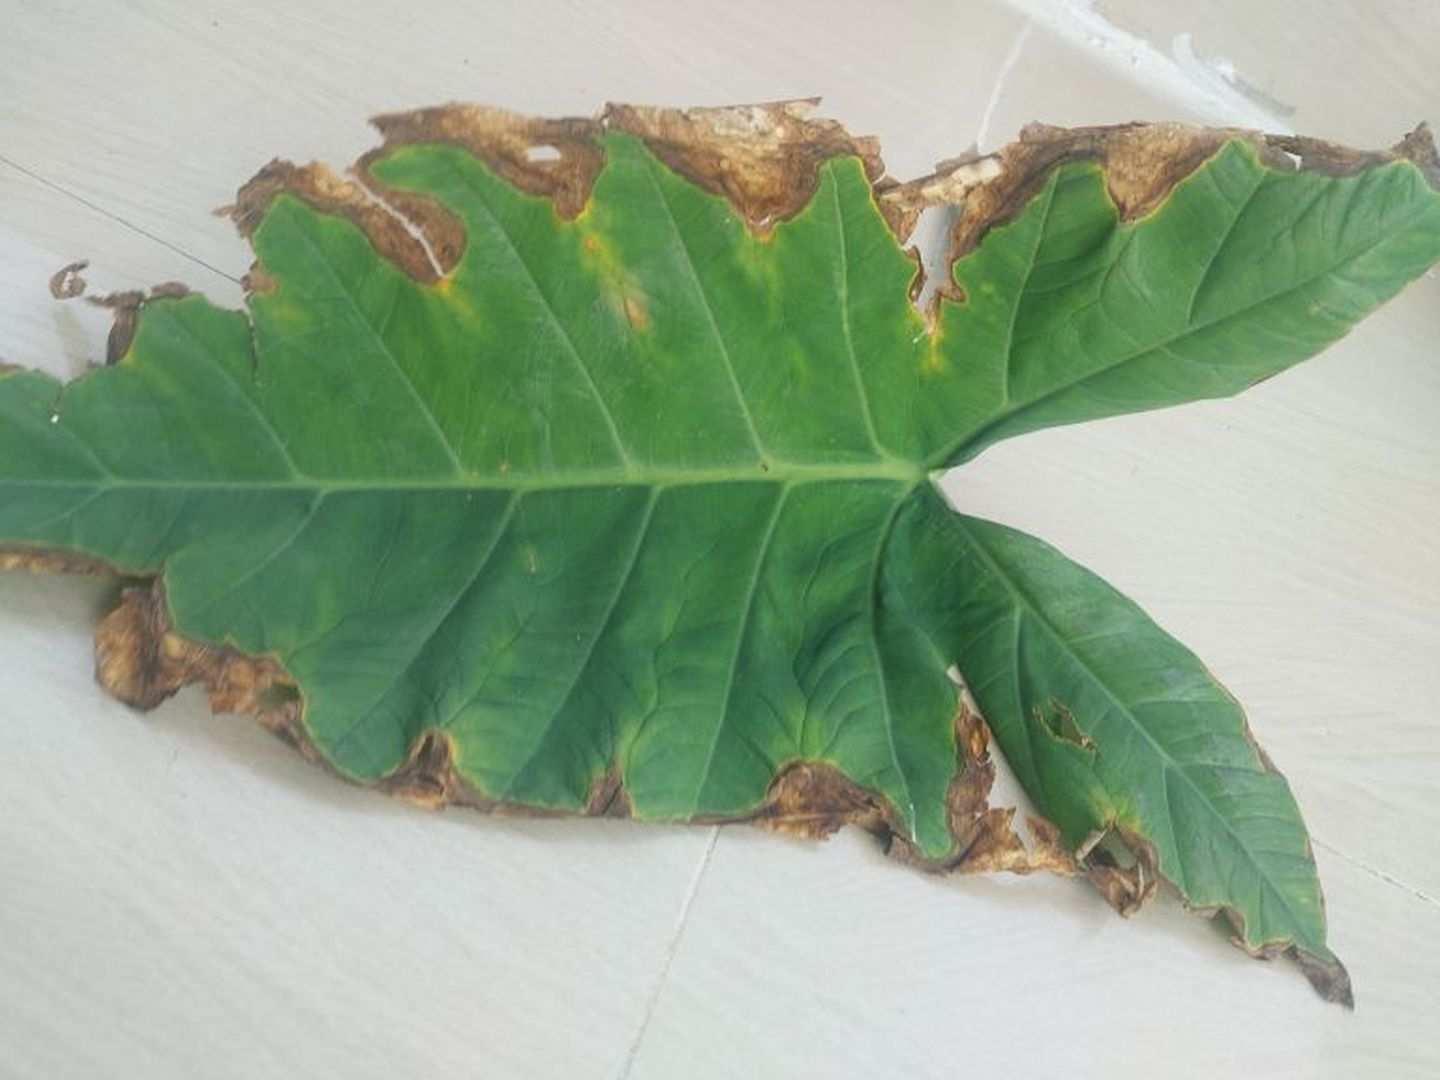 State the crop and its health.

taro, leaf blight
